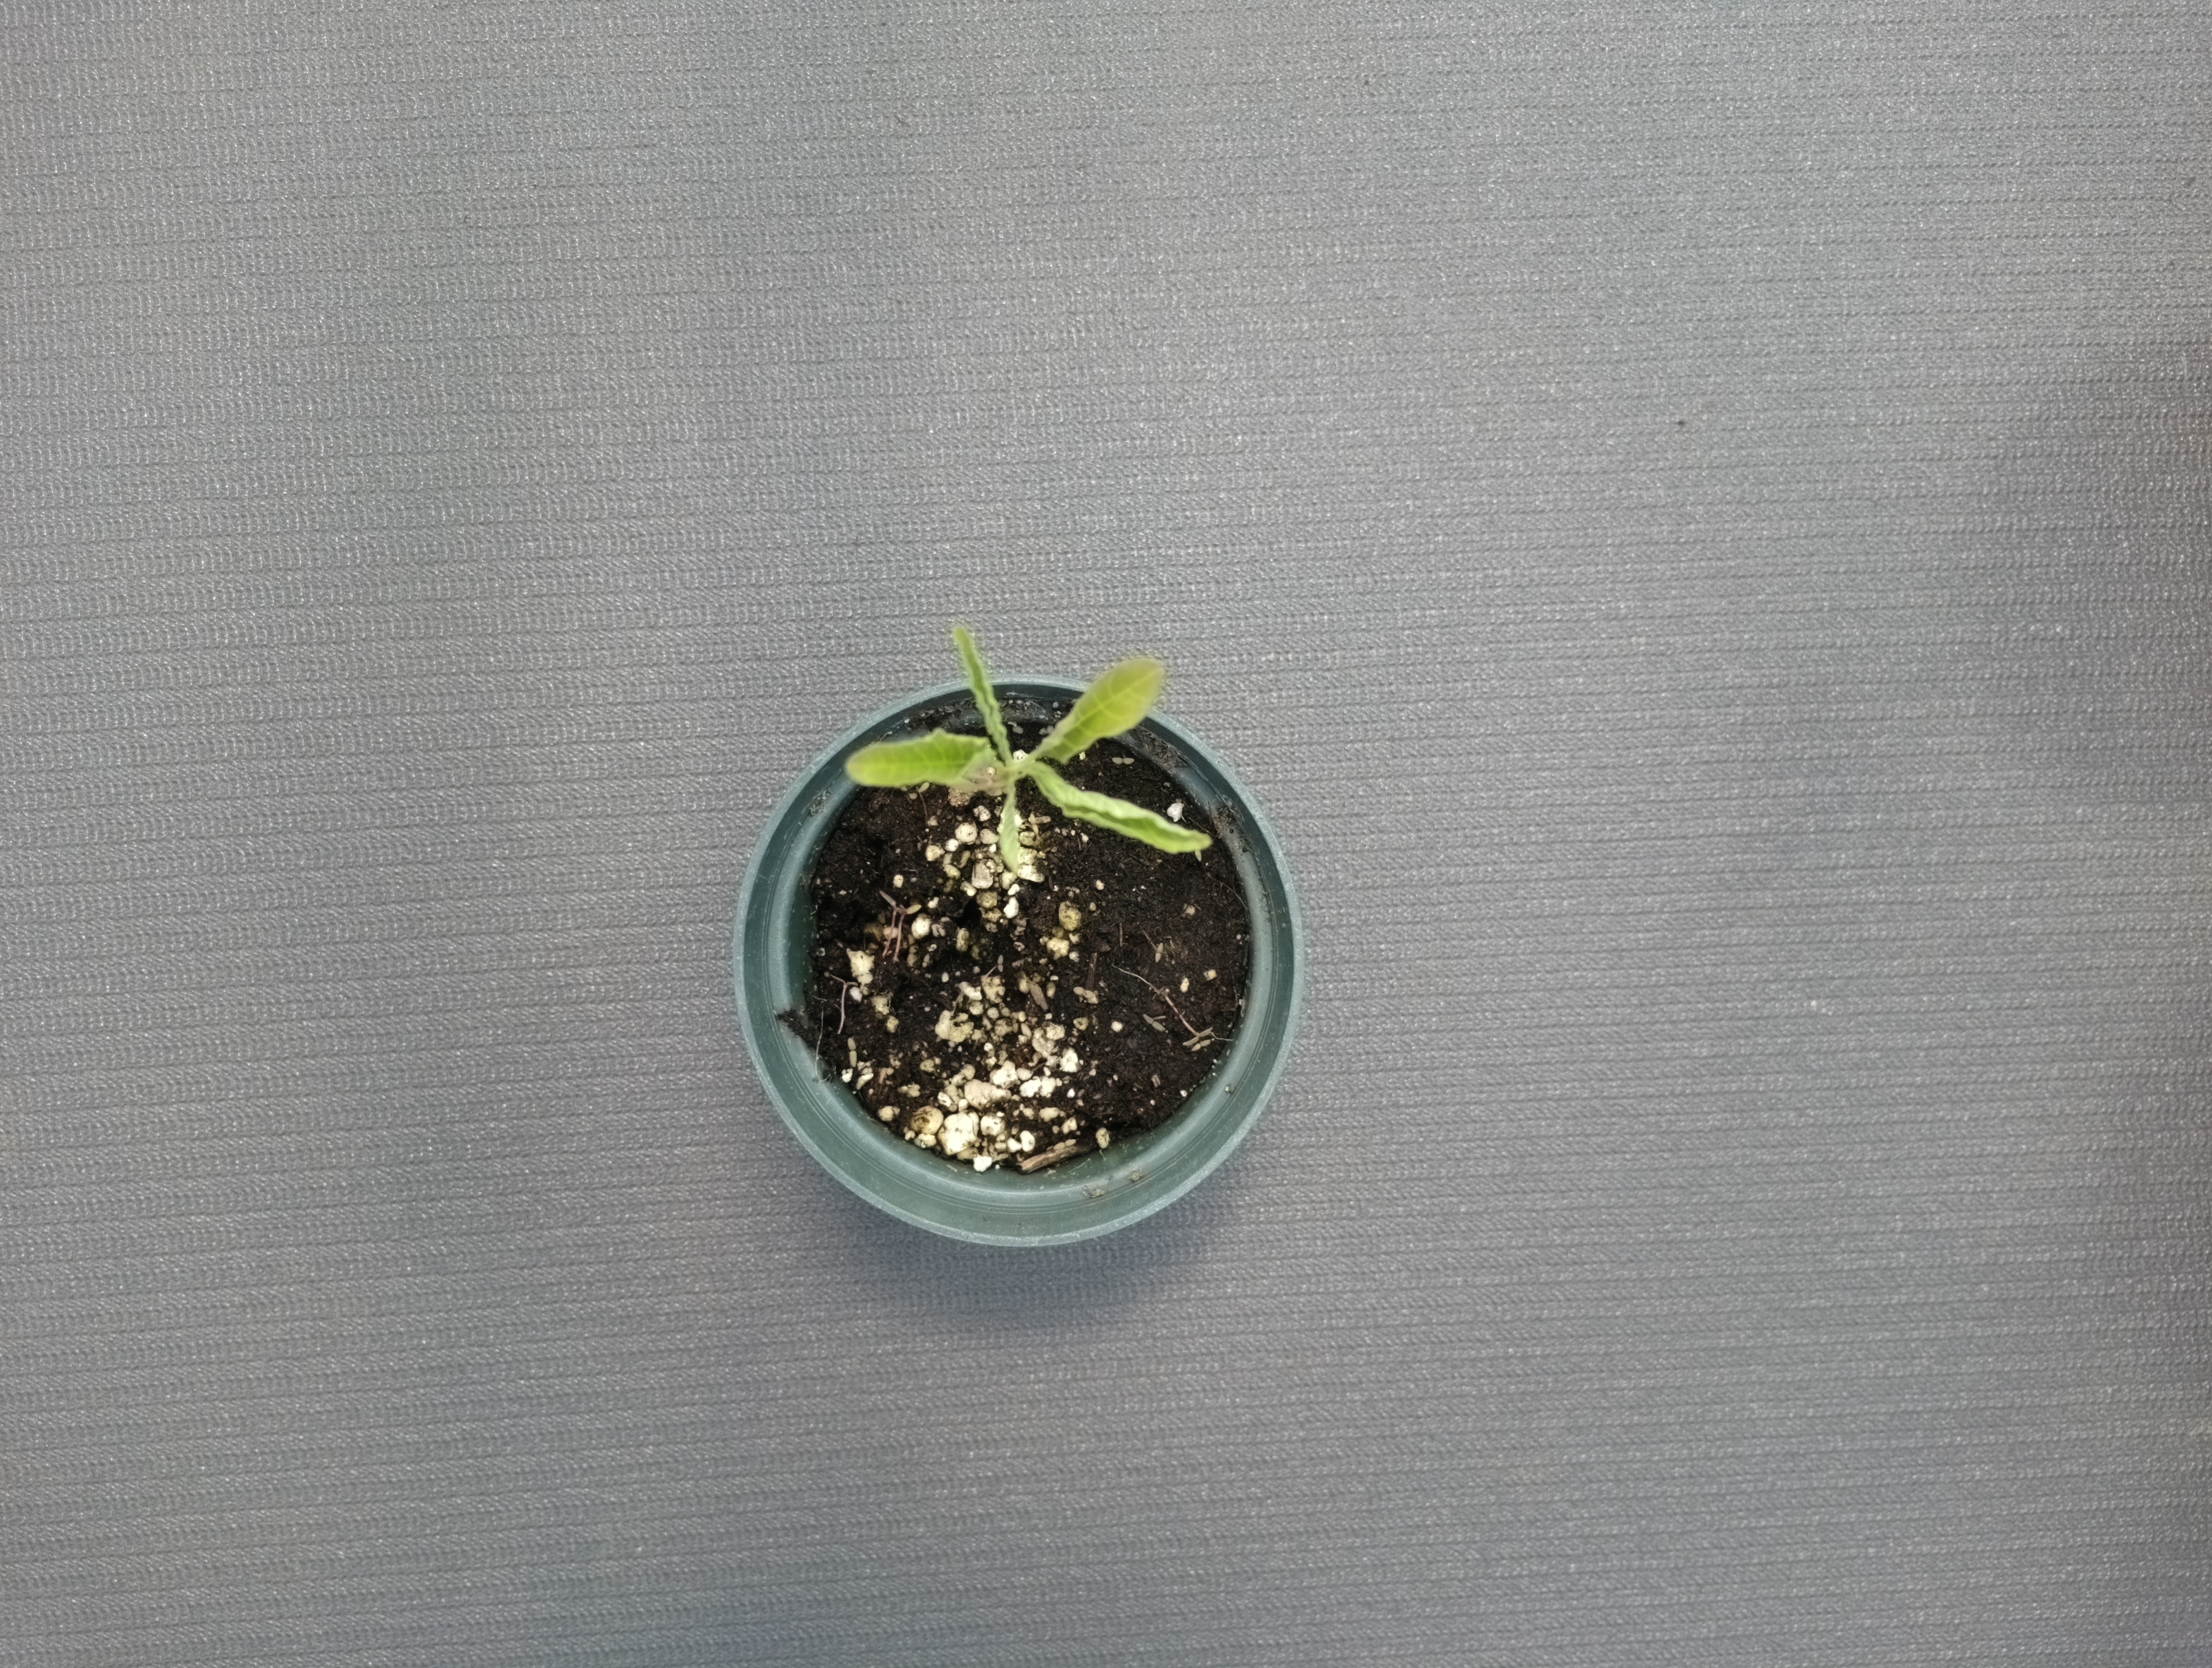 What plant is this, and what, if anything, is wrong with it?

waterhemp, healthy untreated
